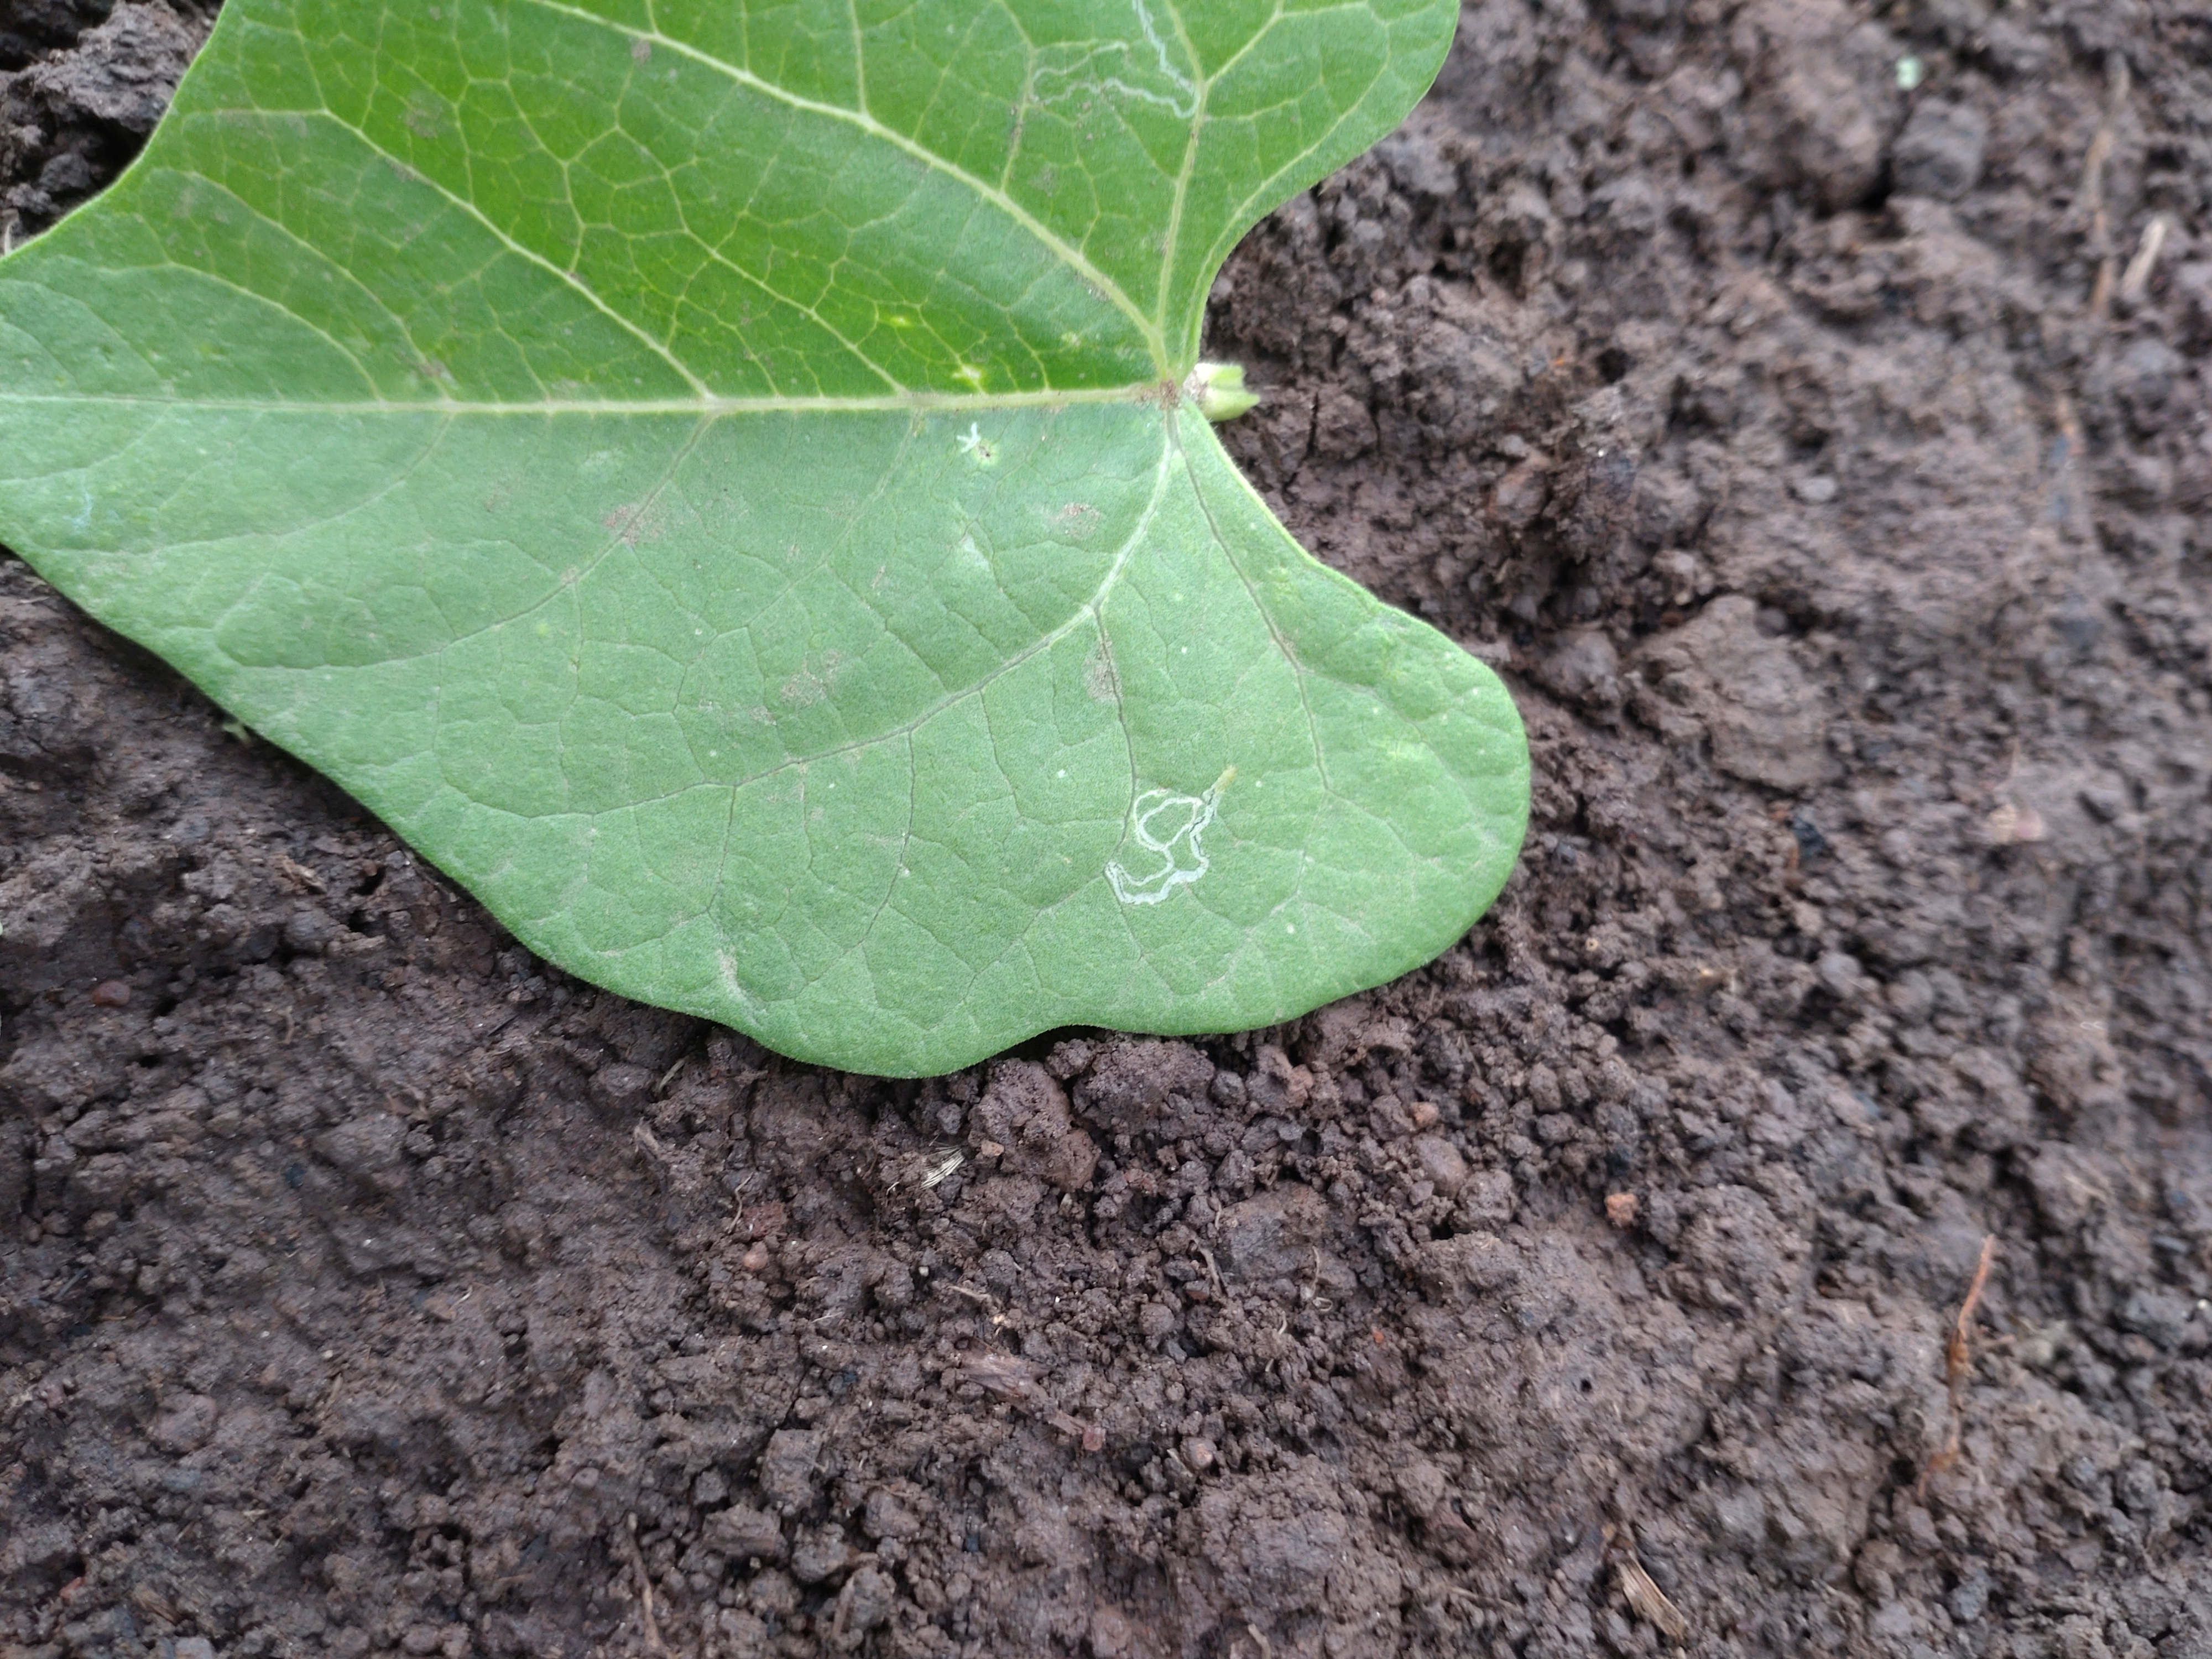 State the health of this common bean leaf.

healthy
